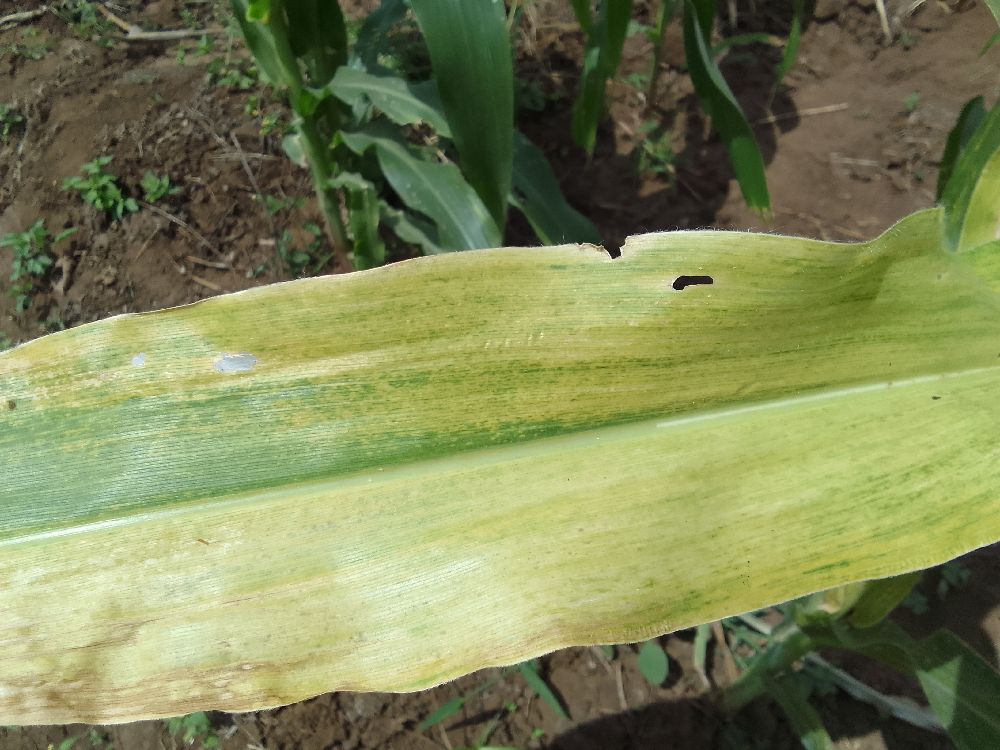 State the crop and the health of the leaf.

maize, maize lethal necrosis
